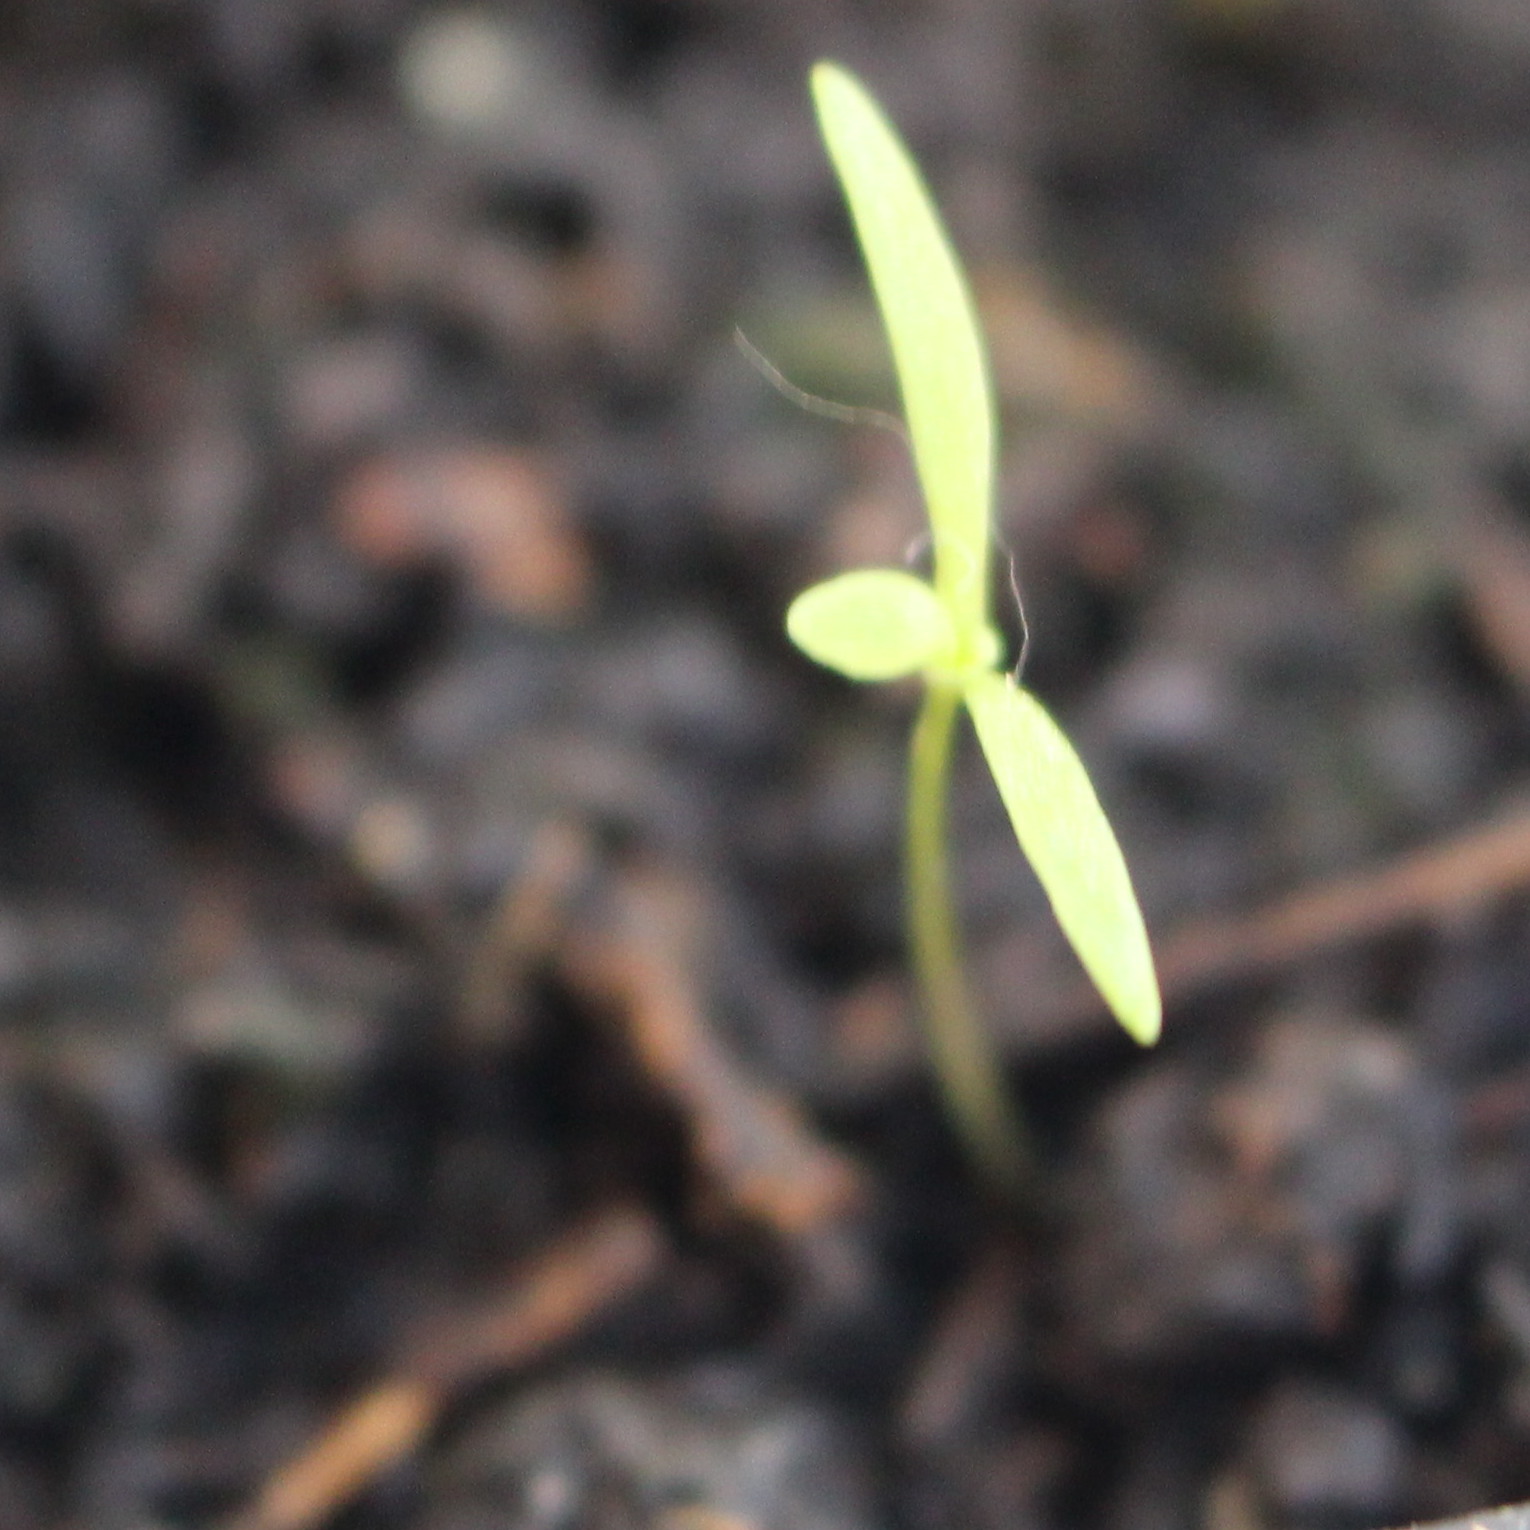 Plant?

Papaver rhoeas
